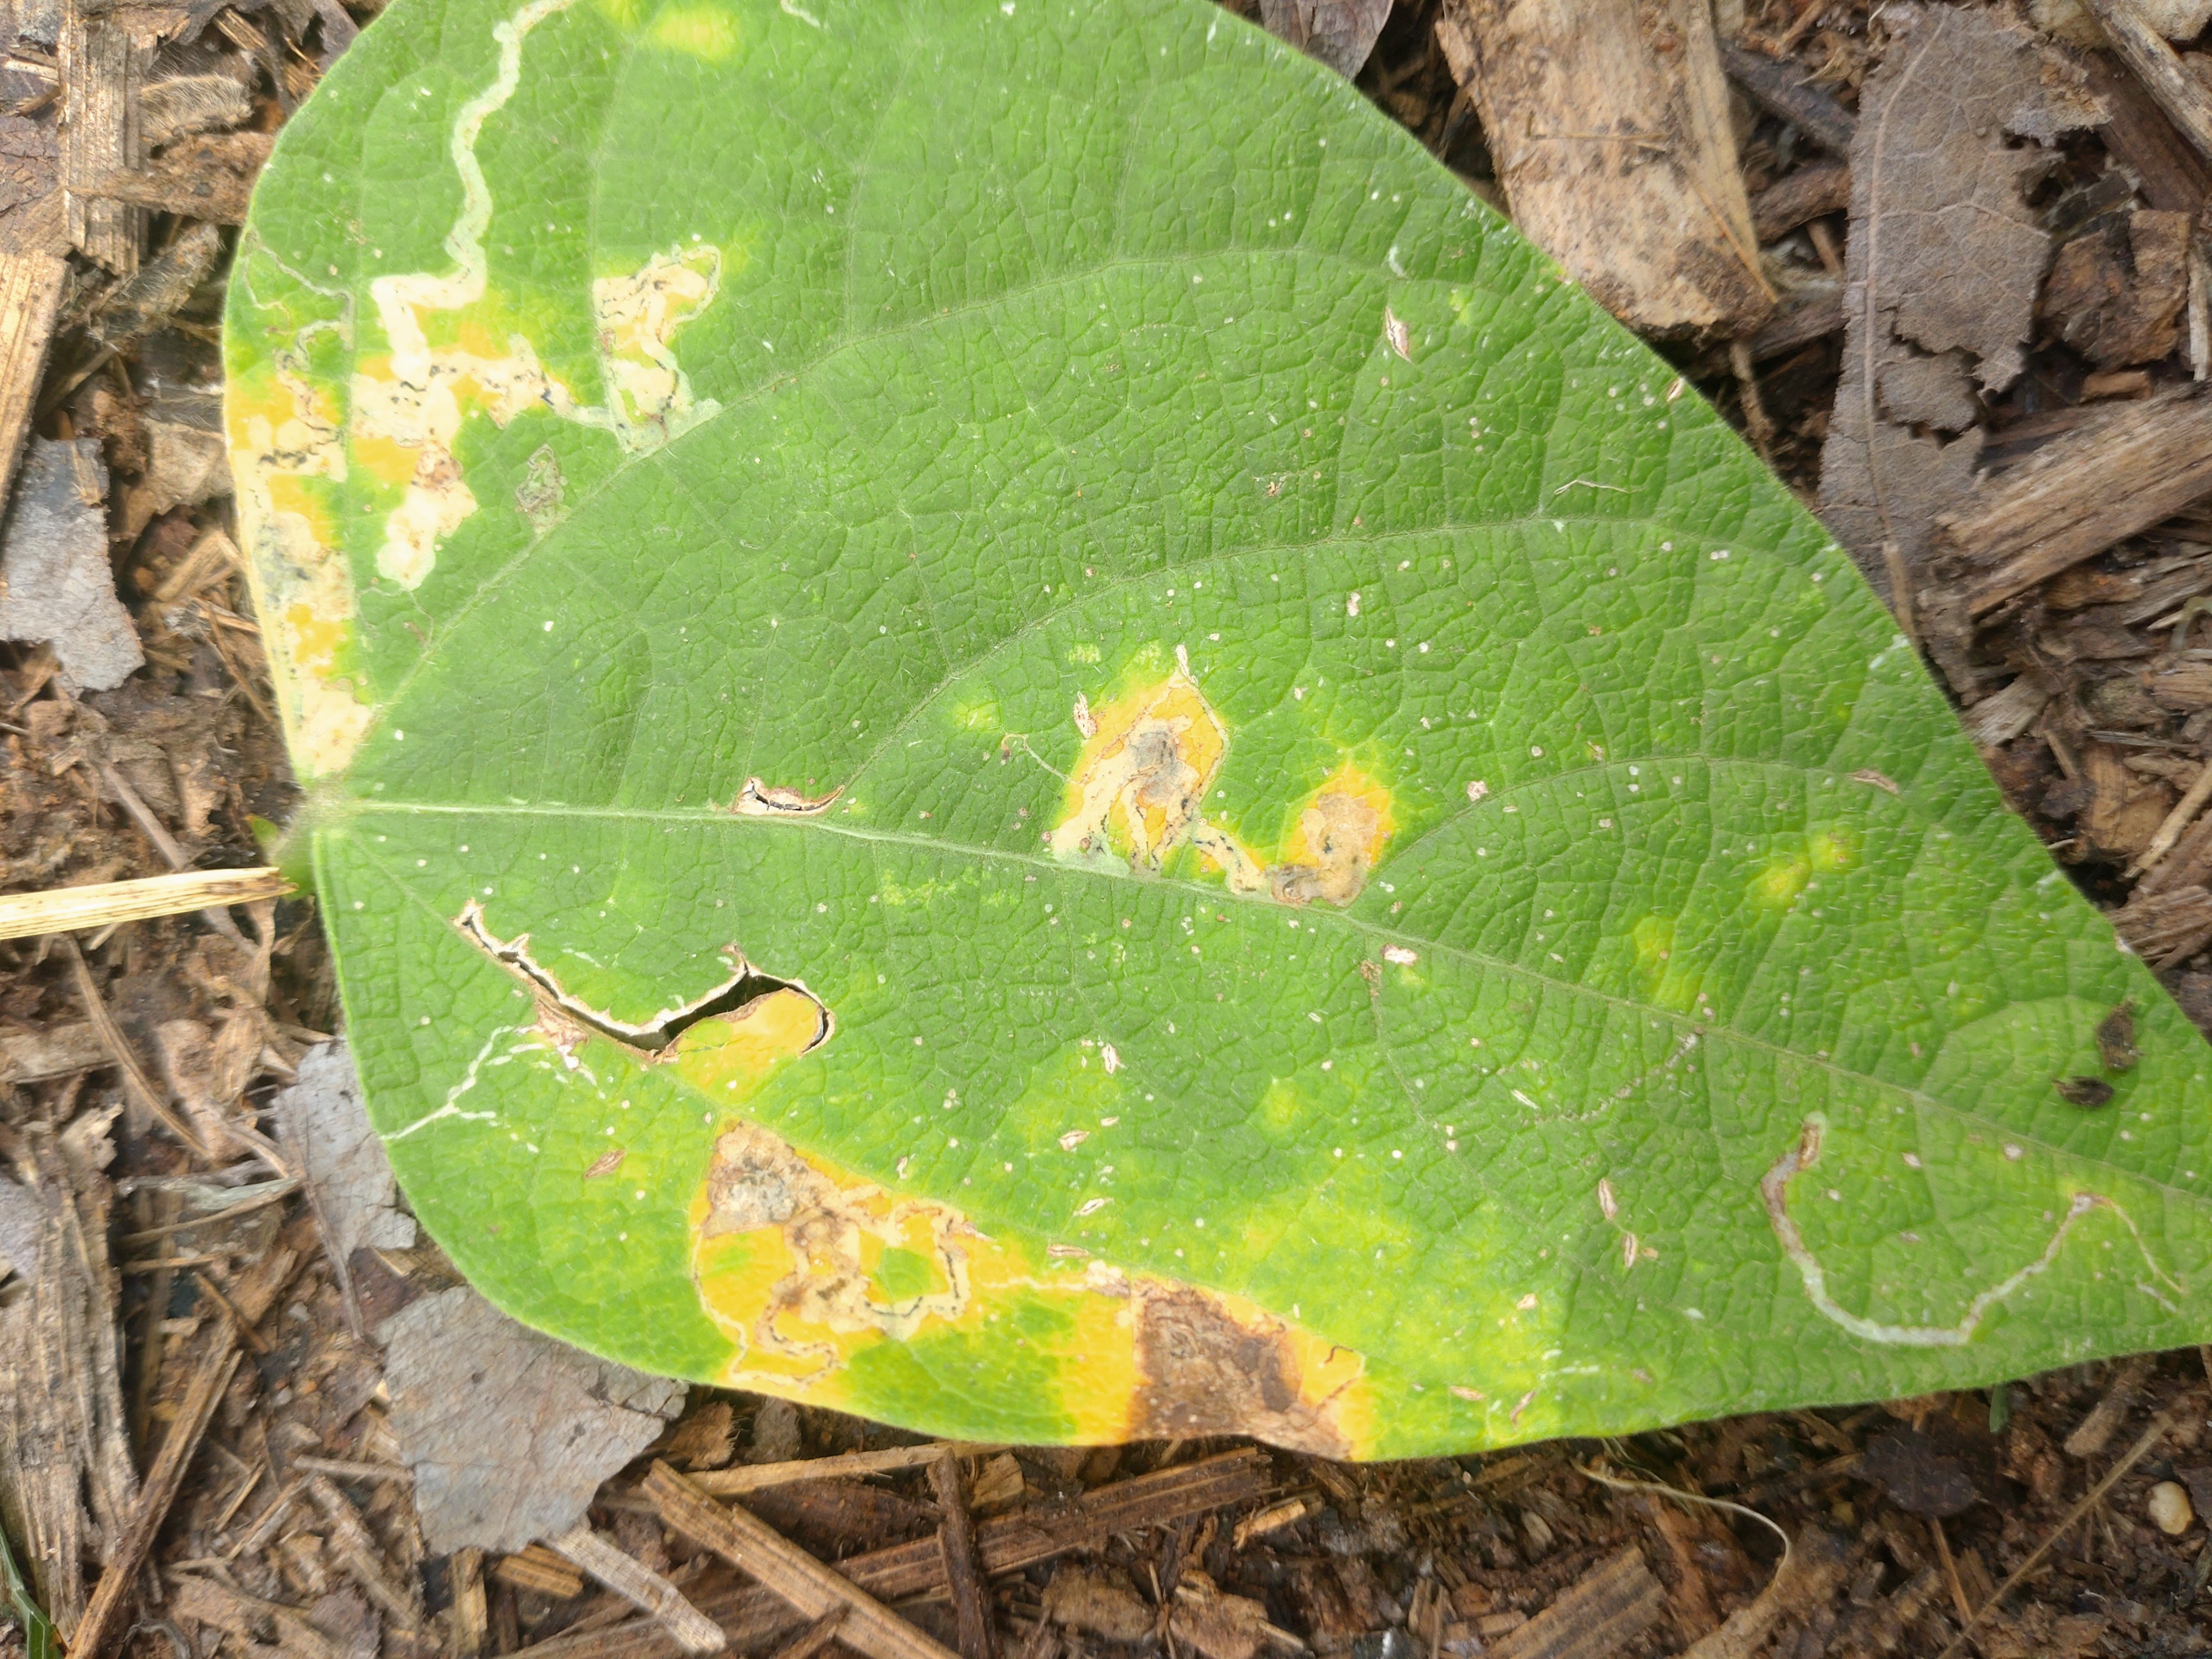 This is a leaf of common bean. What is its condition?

rust
